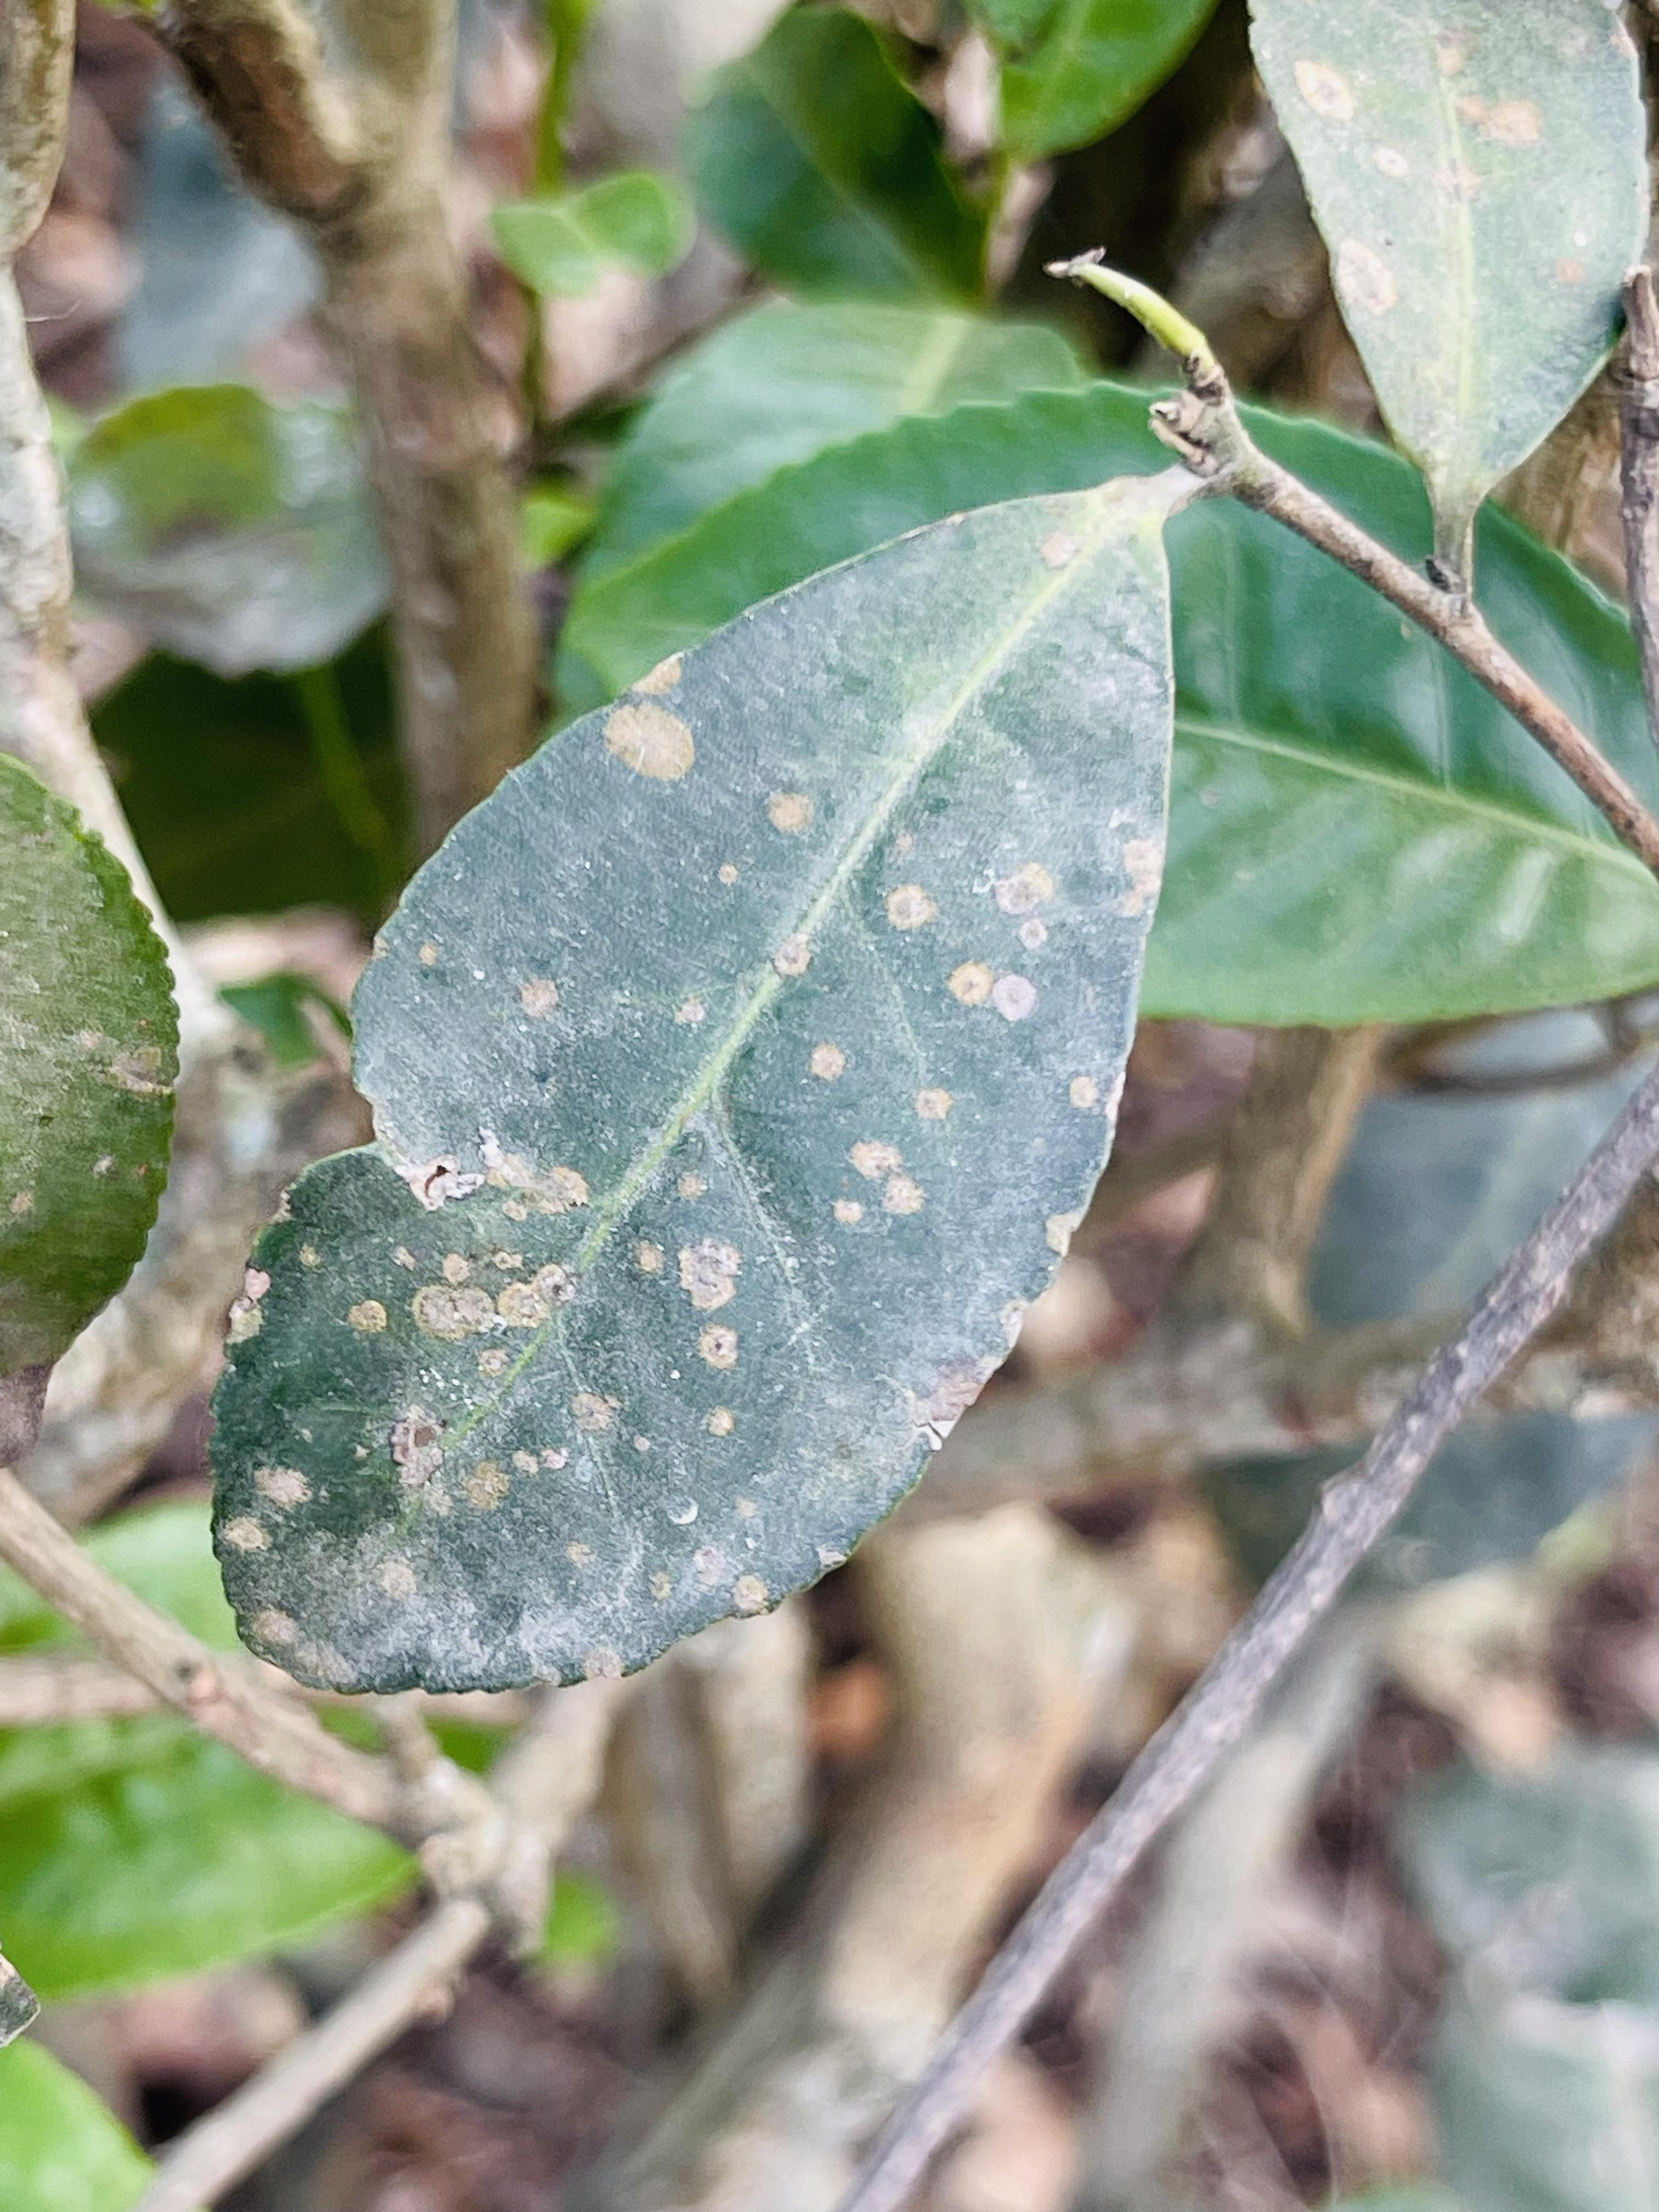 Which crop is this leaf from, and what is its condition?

tea, red rust
